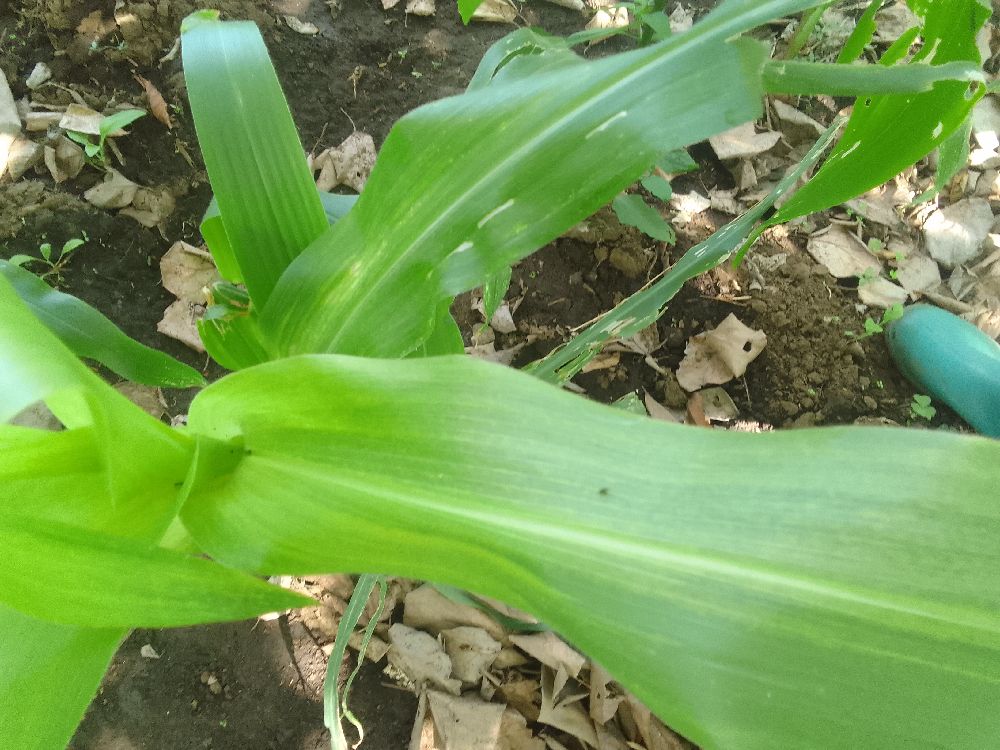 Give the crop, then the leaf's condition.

maize, maize lethal necrosis
